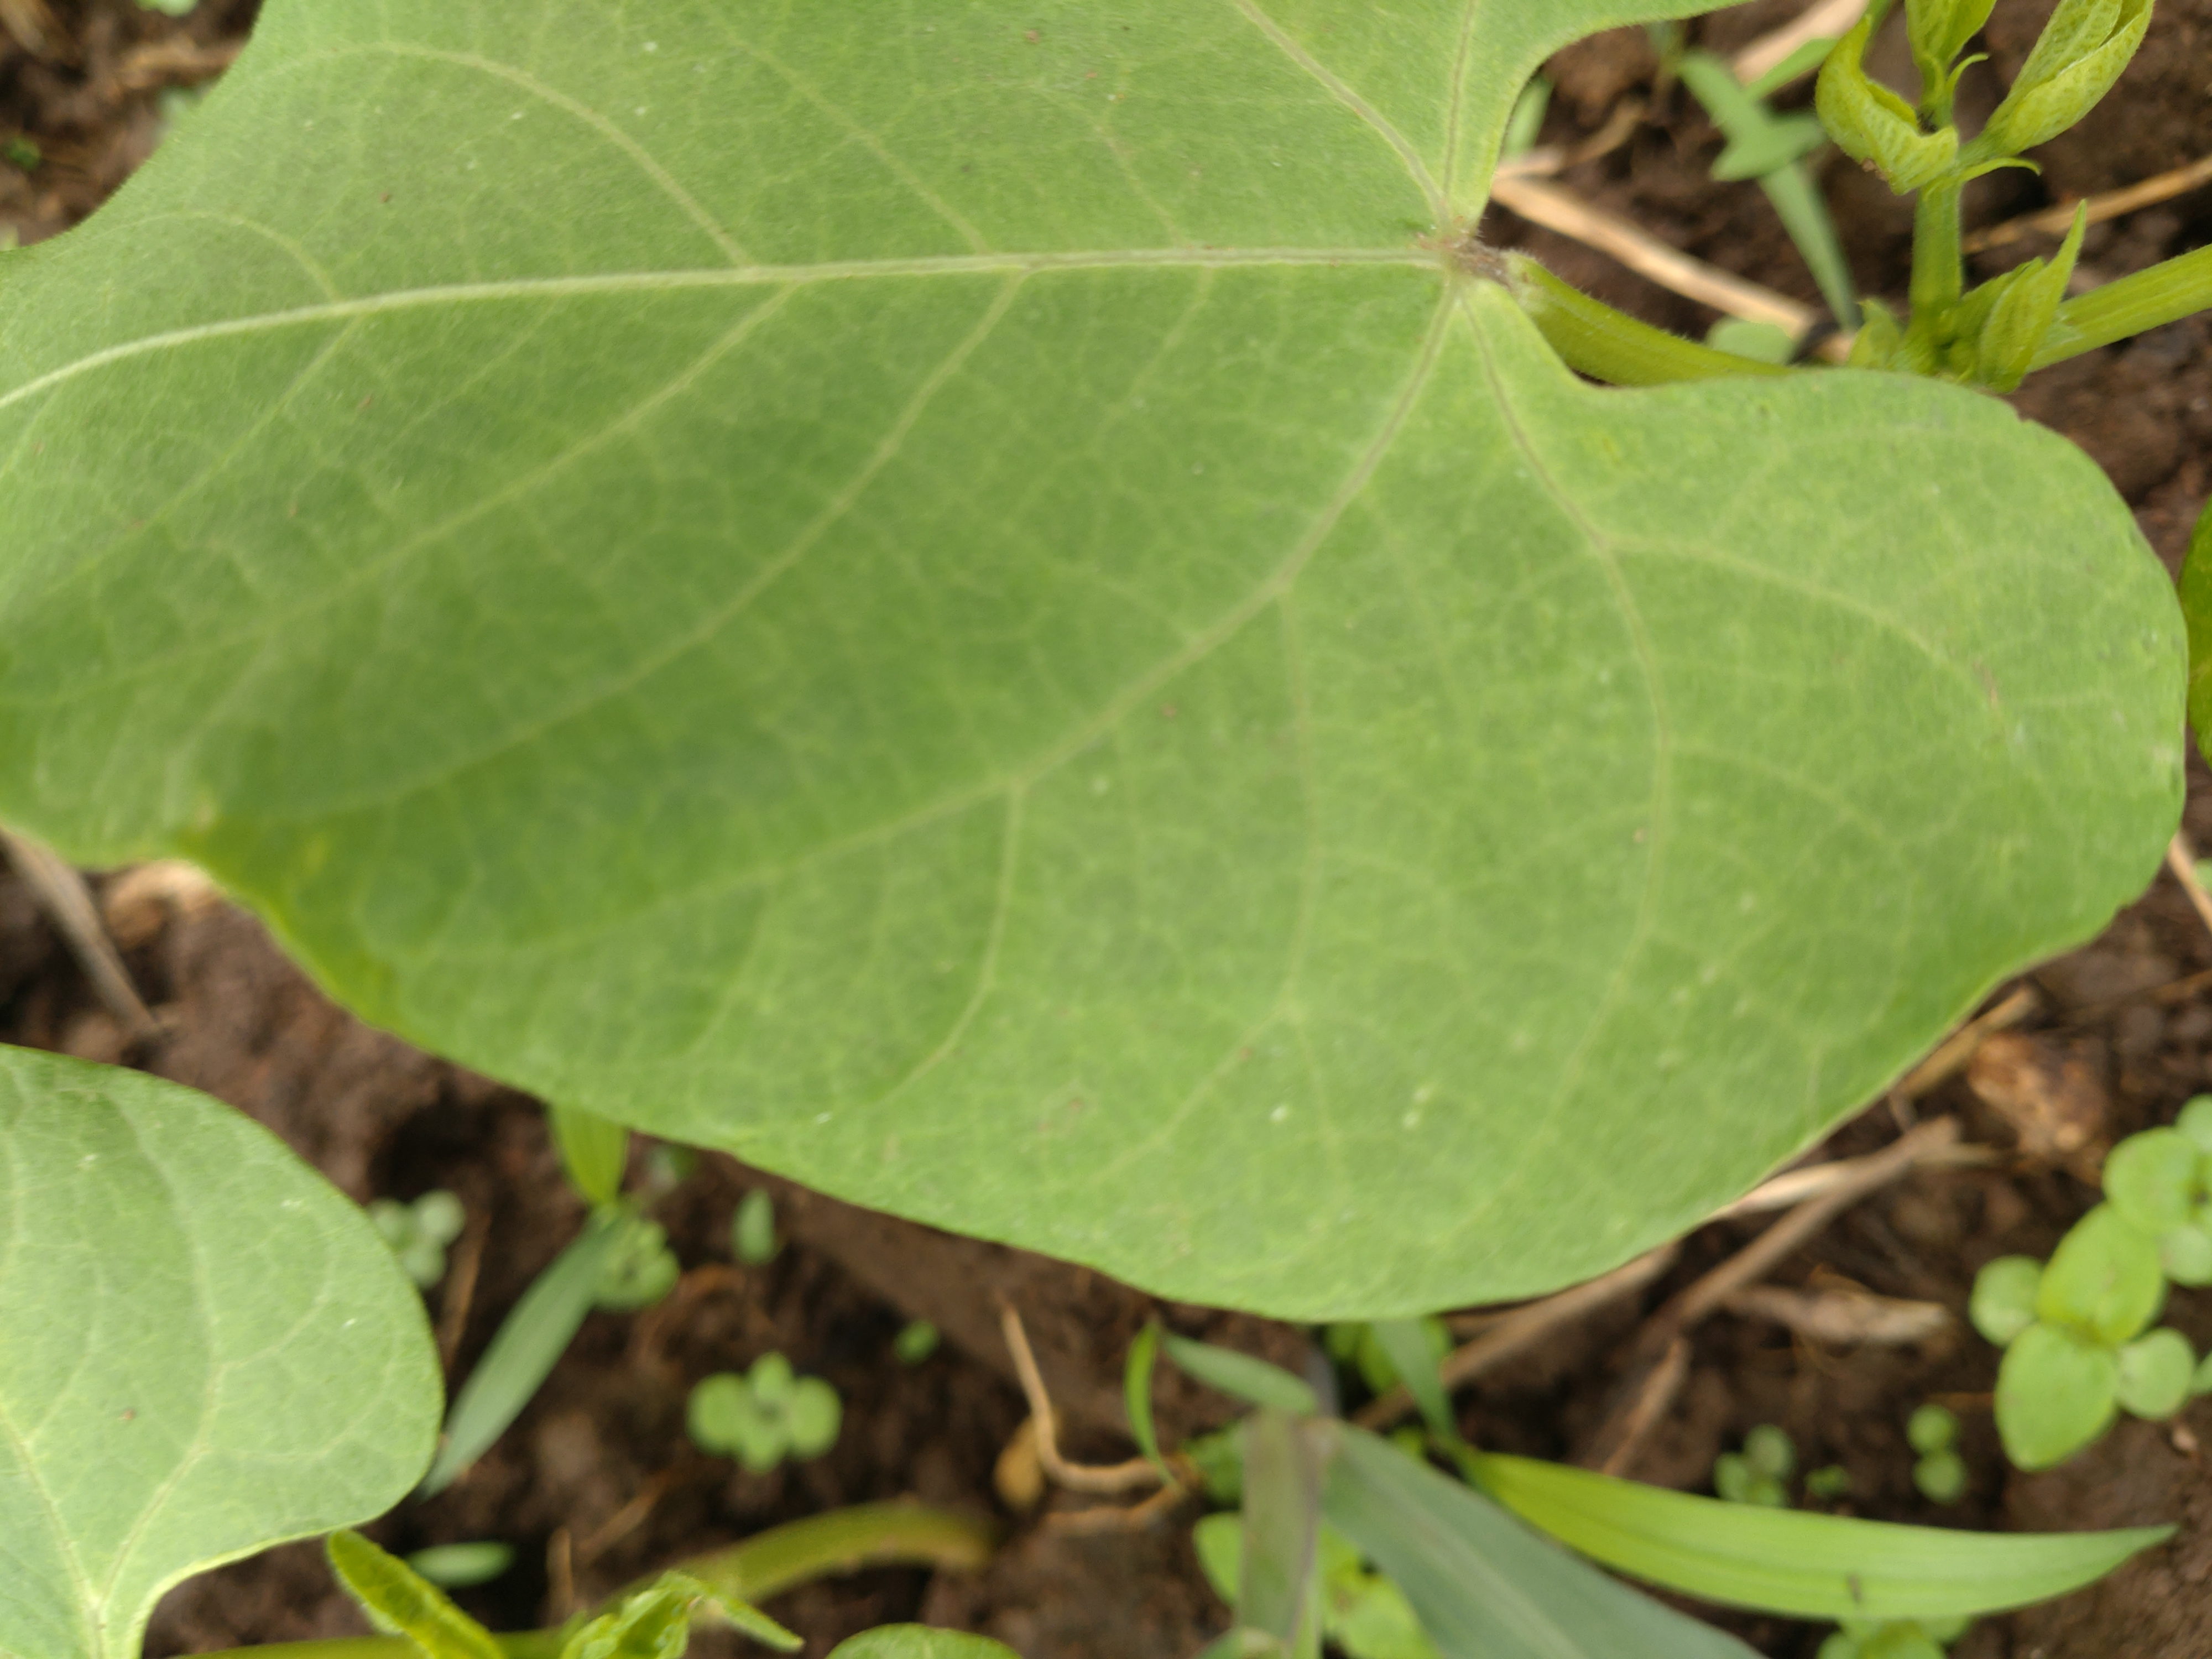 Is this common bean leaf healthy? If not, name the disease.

healthy
